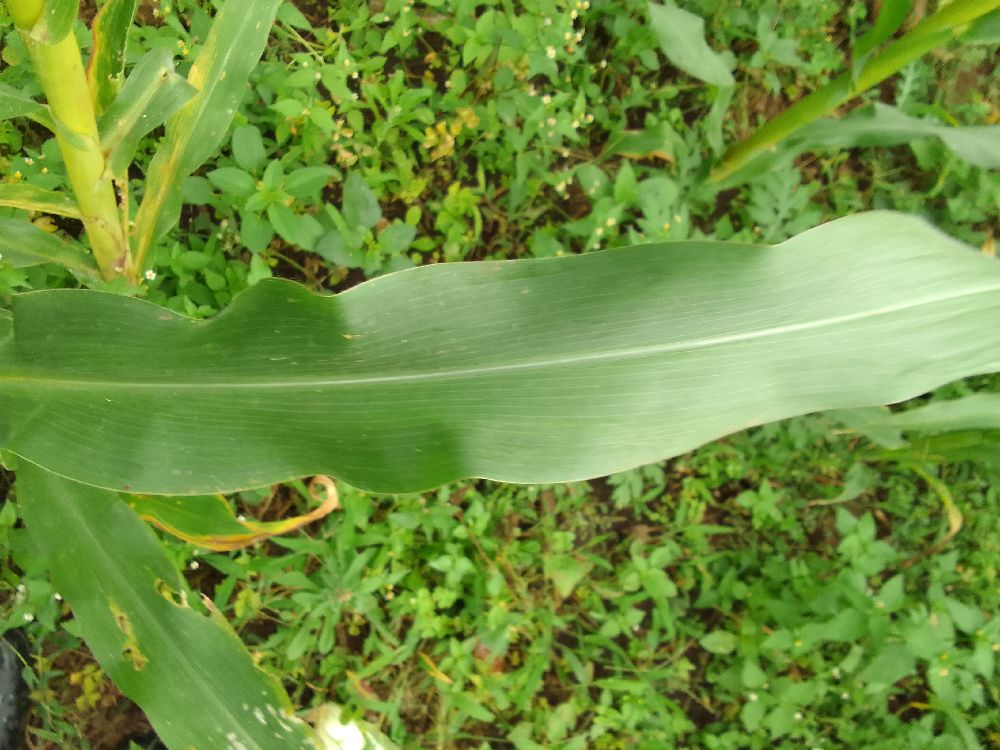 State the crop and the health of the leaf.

maize, healthy
